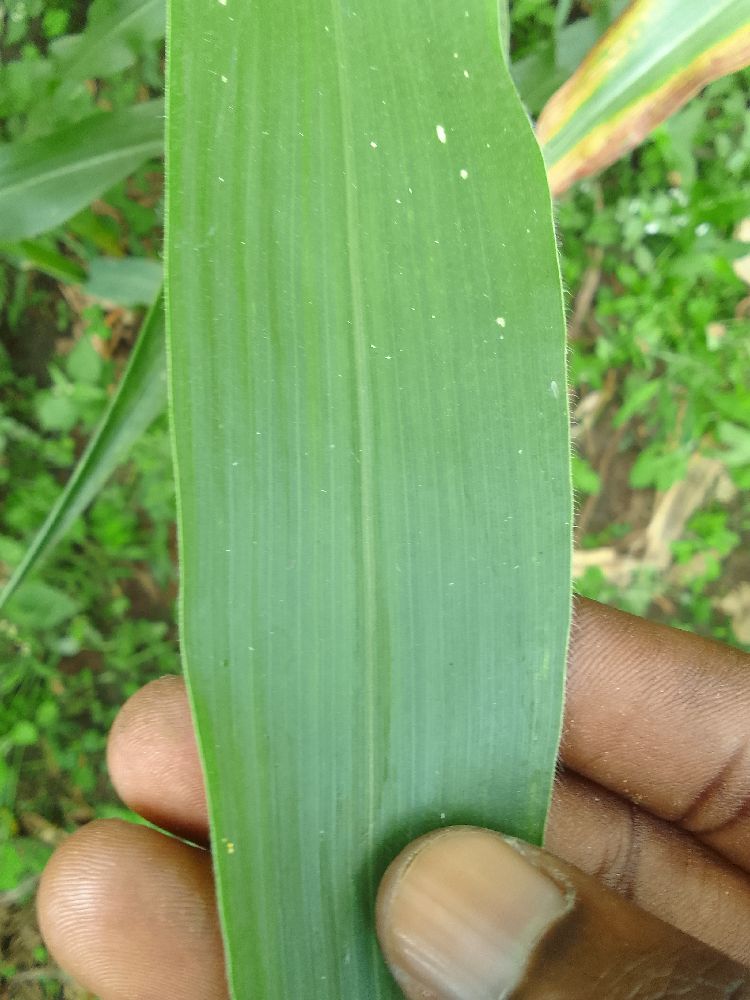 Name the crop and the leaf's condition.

maize, healthy
